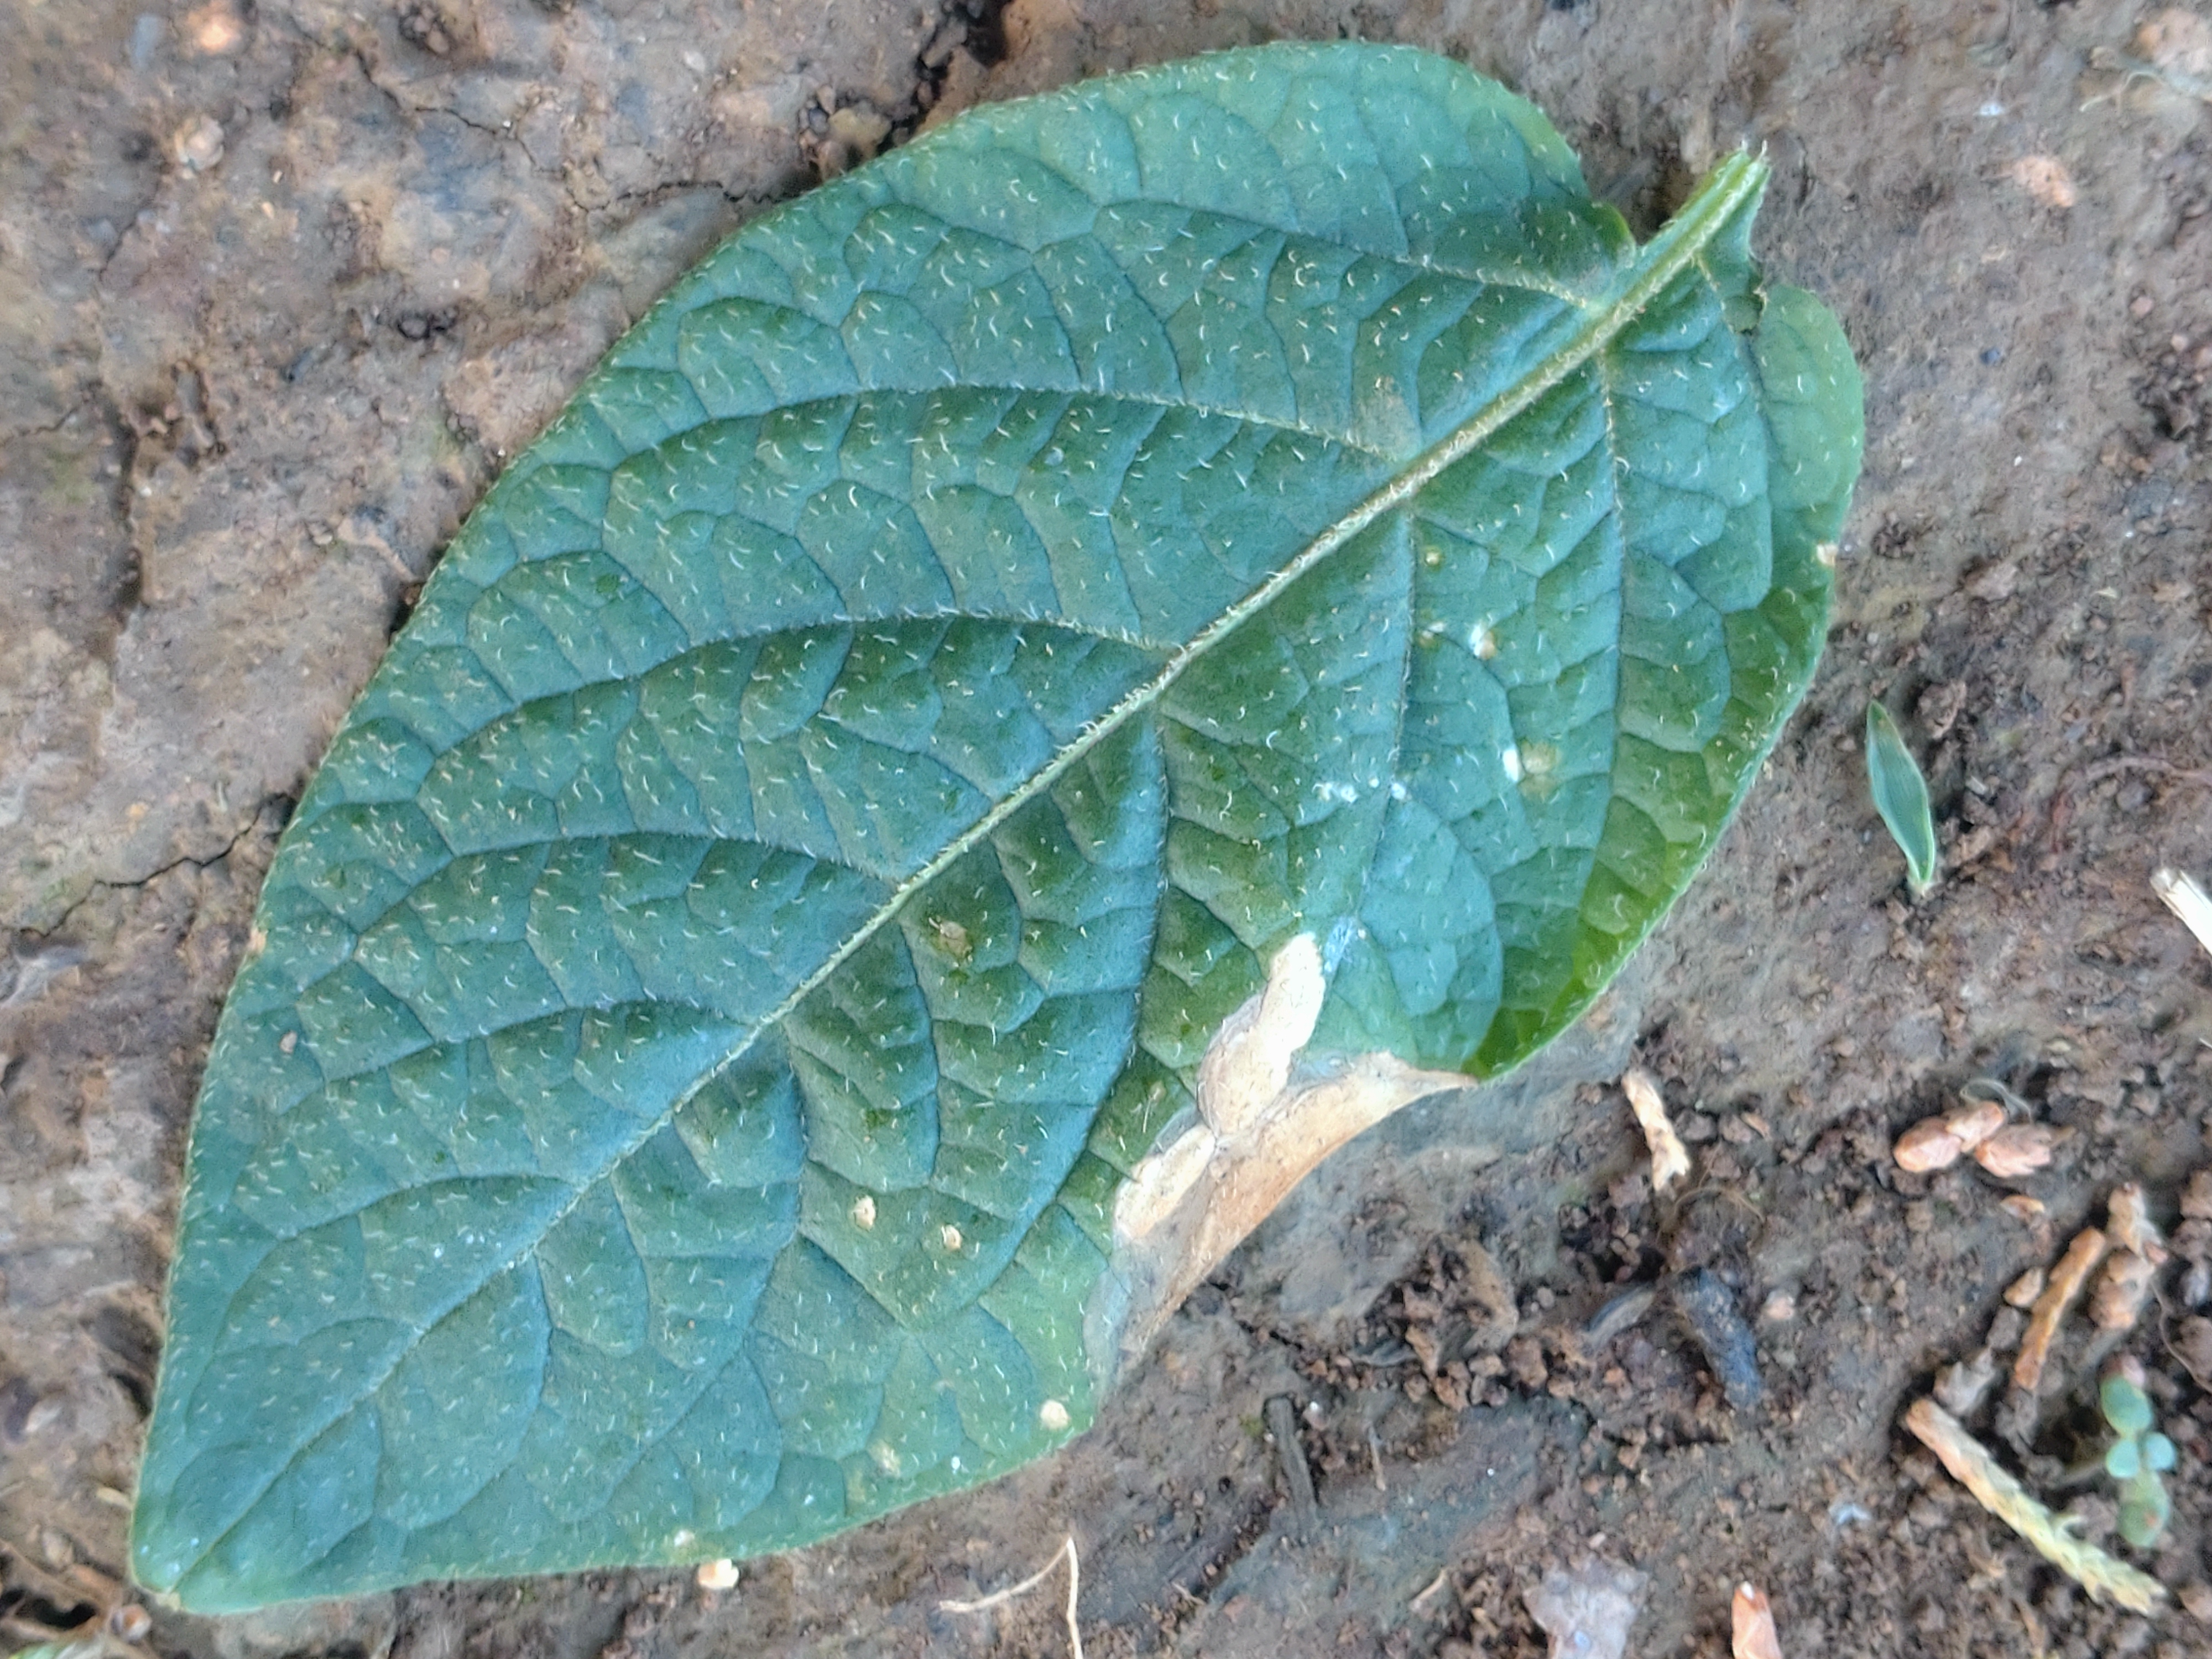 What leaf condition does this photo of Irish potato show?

early blight
